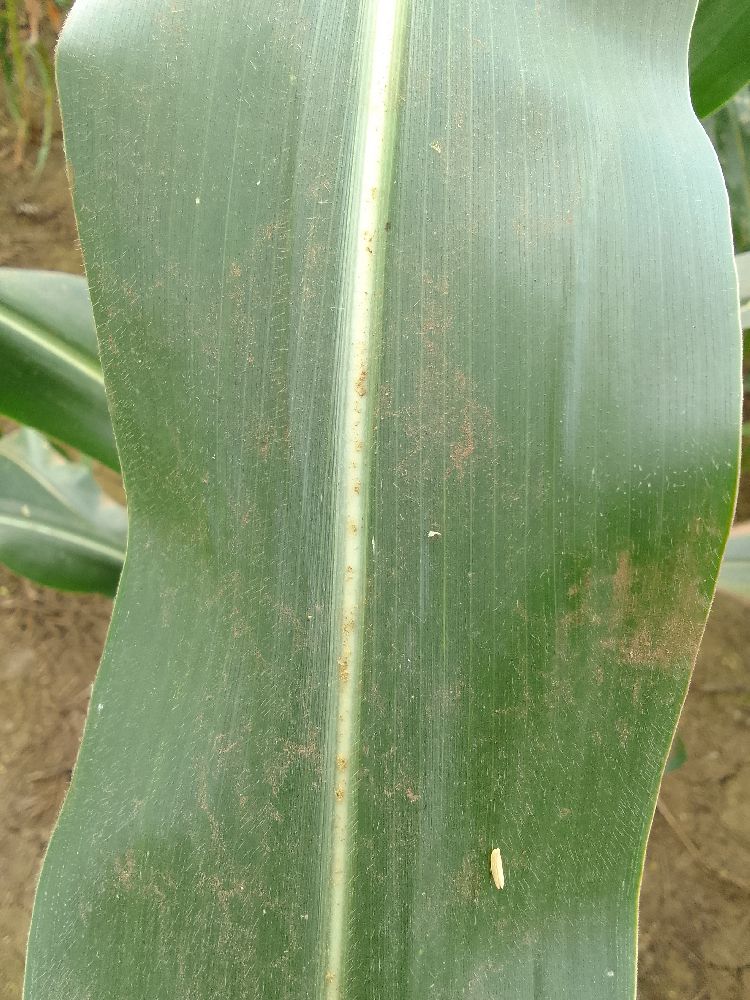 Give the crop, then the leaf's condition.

maize, healthy
